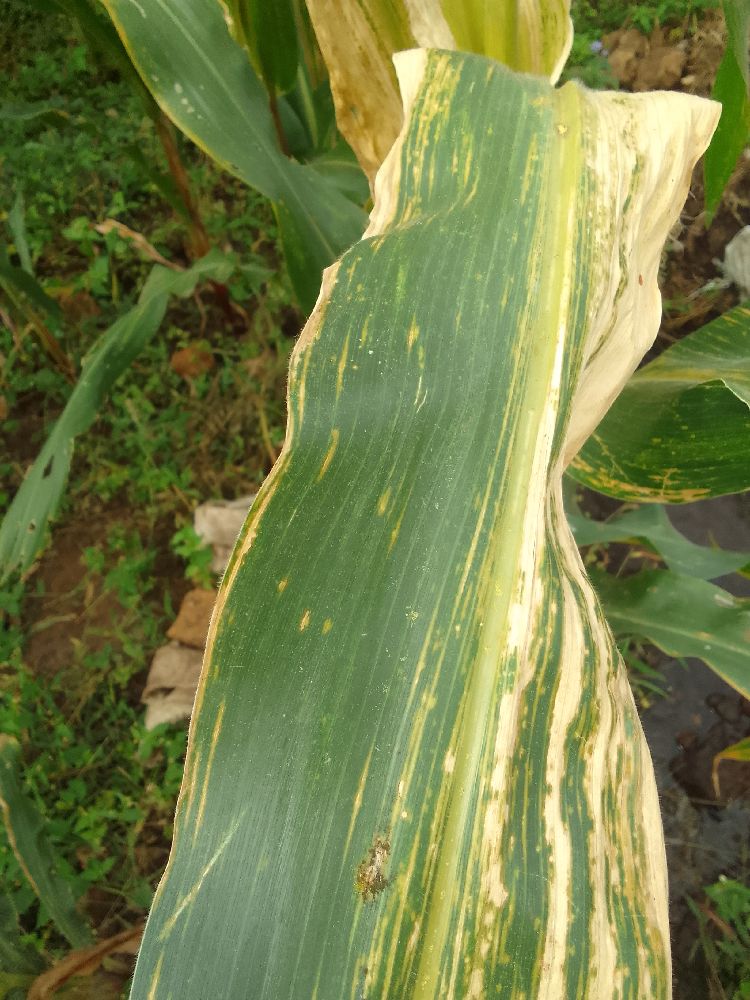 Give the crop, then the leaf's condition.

maize, maize lethal necrosis
